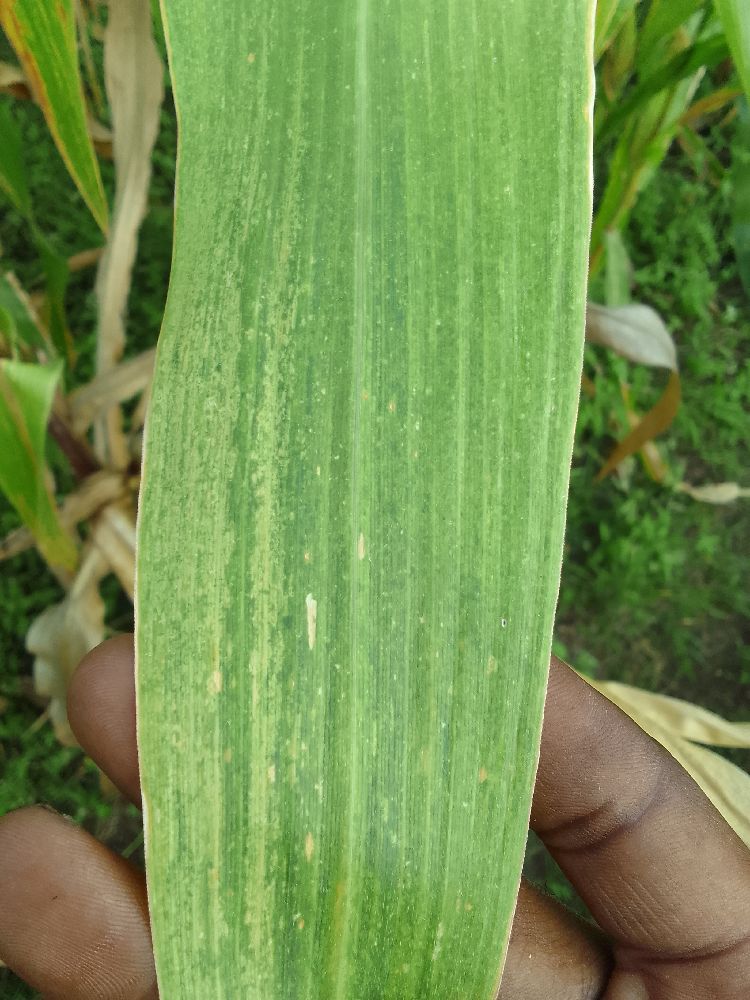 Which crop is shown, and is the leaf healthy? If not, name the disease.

maize, maize lethal necrosis
